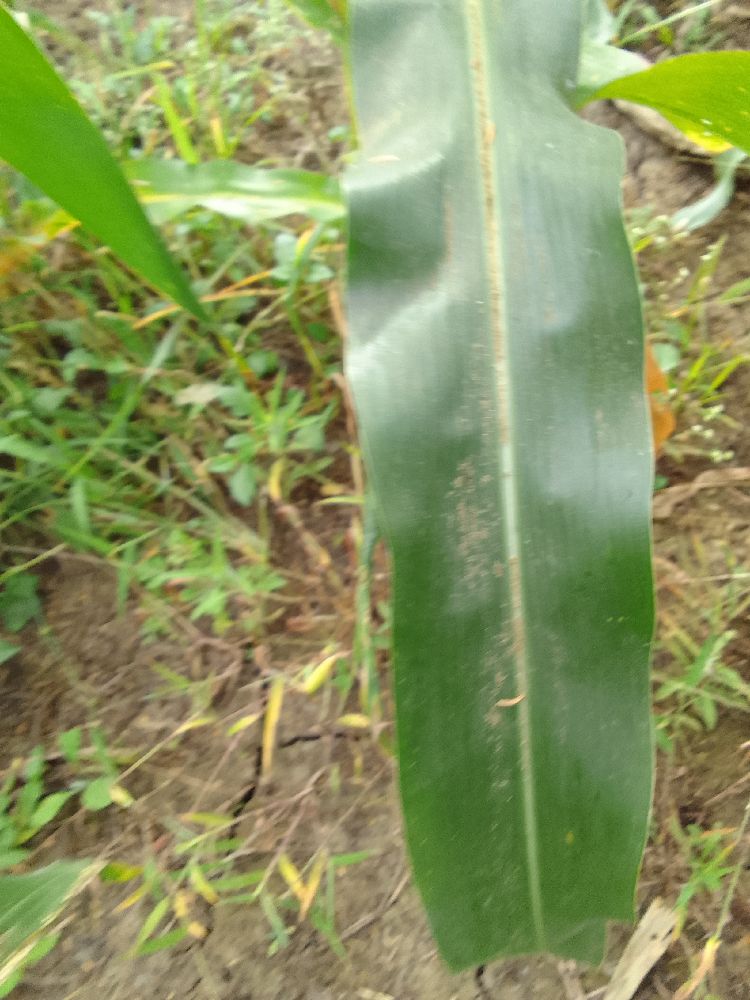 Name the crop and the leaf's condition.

maize, healthy
